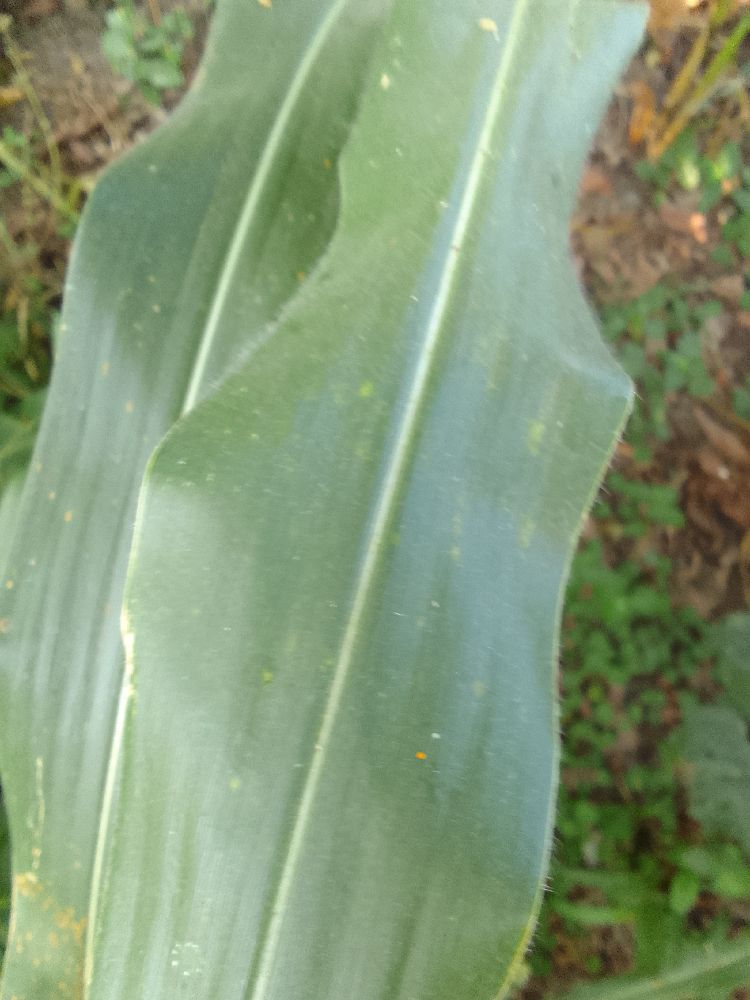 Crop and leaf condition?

maize, healthy
